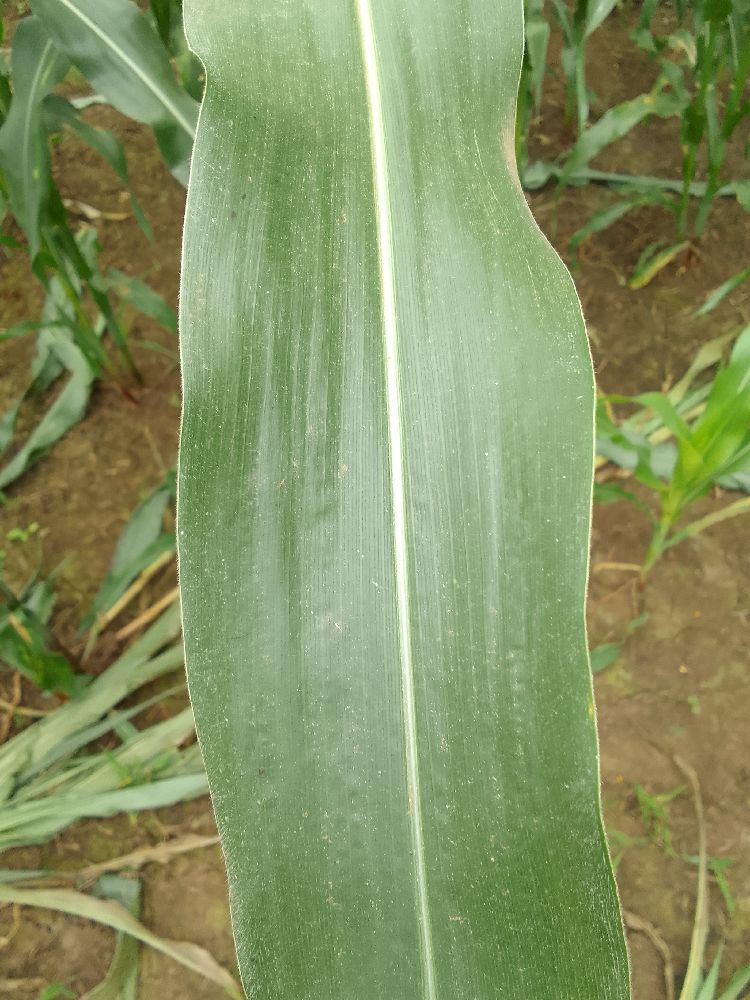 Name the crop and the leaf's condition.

maize, healthy
